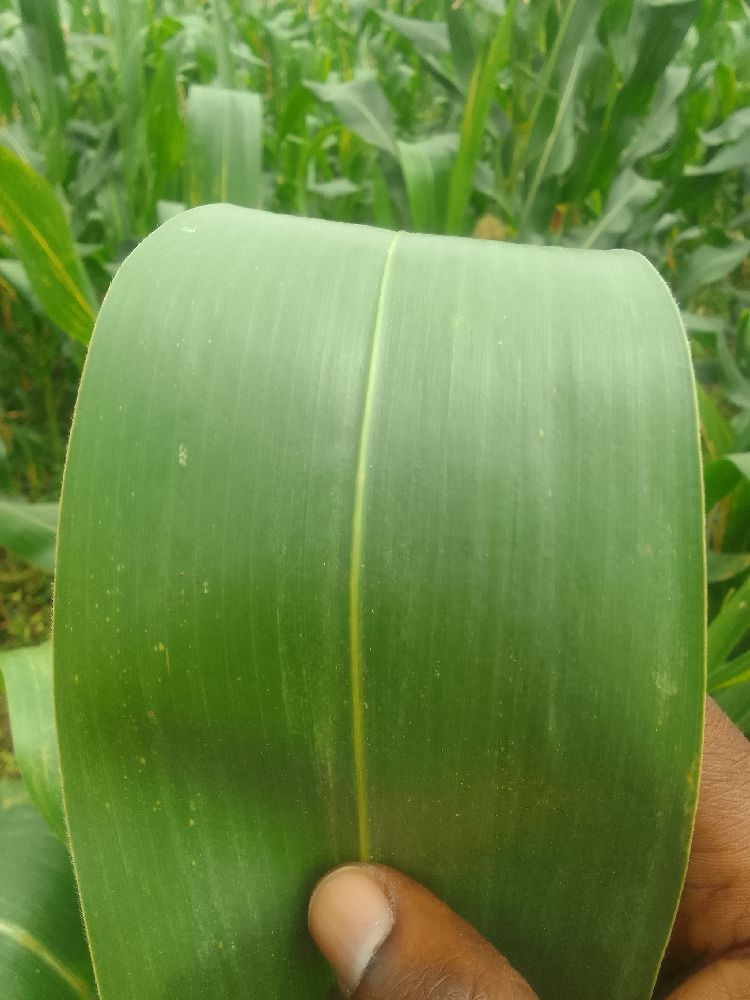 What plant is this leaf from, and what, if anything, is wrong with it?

maize, healthy
